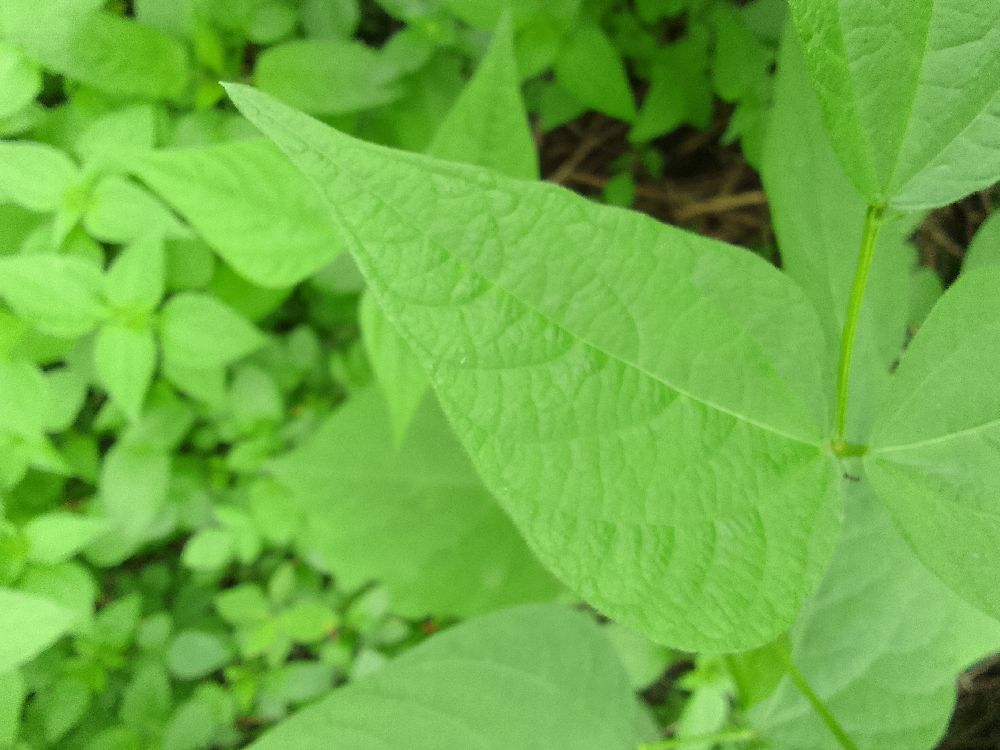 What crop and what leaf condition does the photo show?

common bean, healthy
